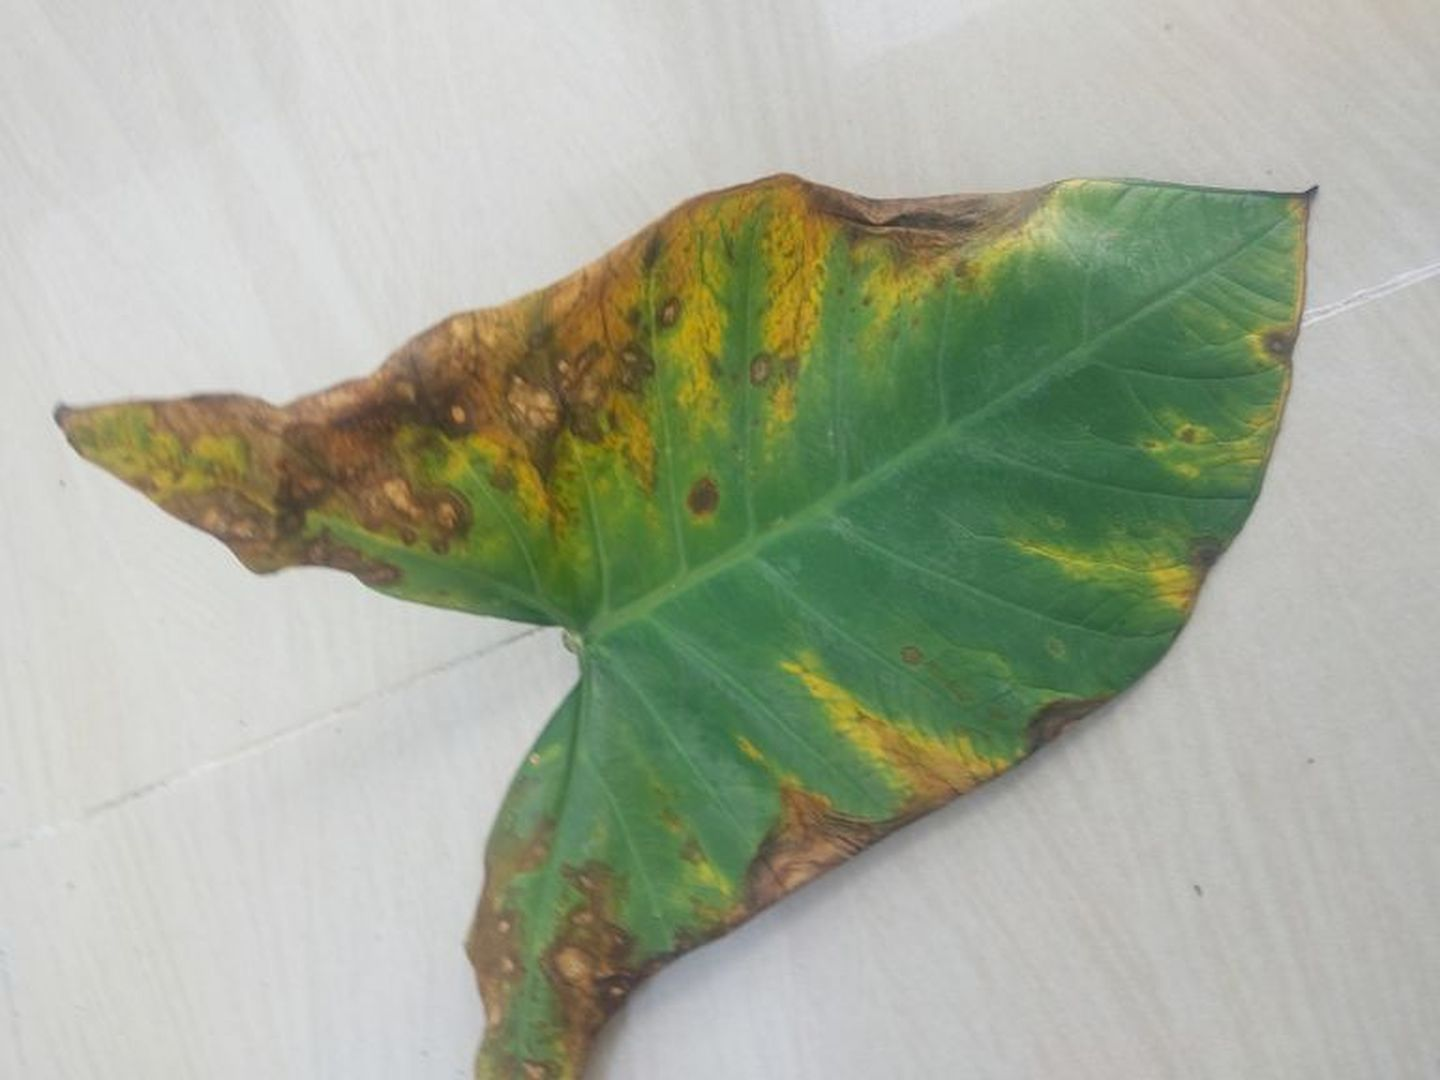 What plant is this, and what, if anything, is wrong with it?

taro, leaf blight
